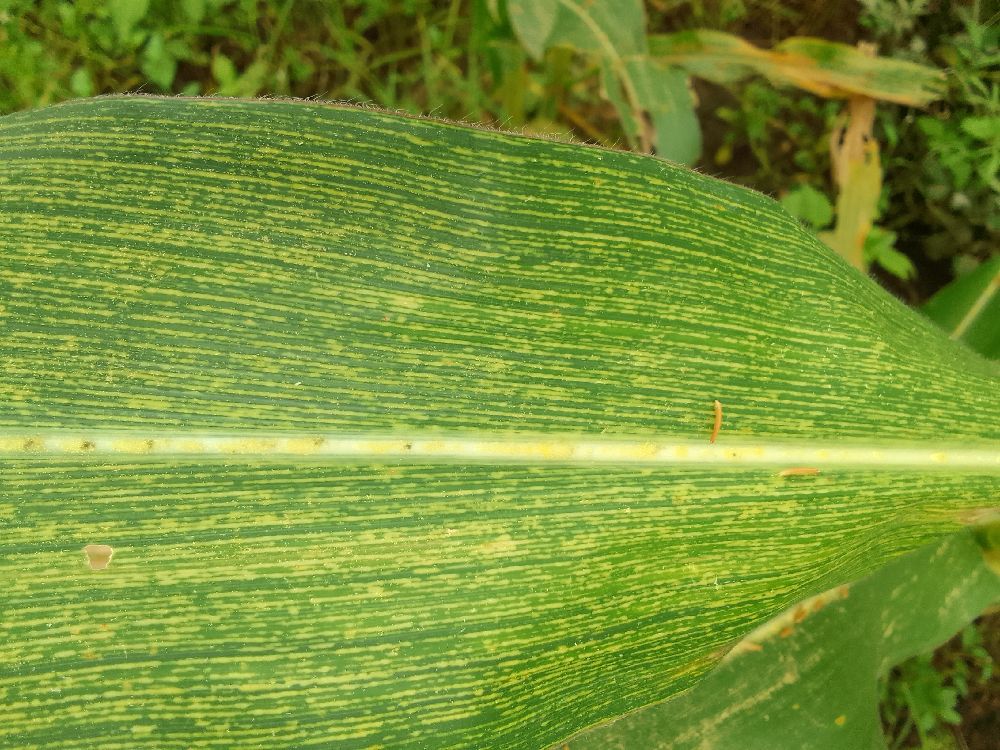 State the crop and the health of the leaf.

maize, maize streak virus
